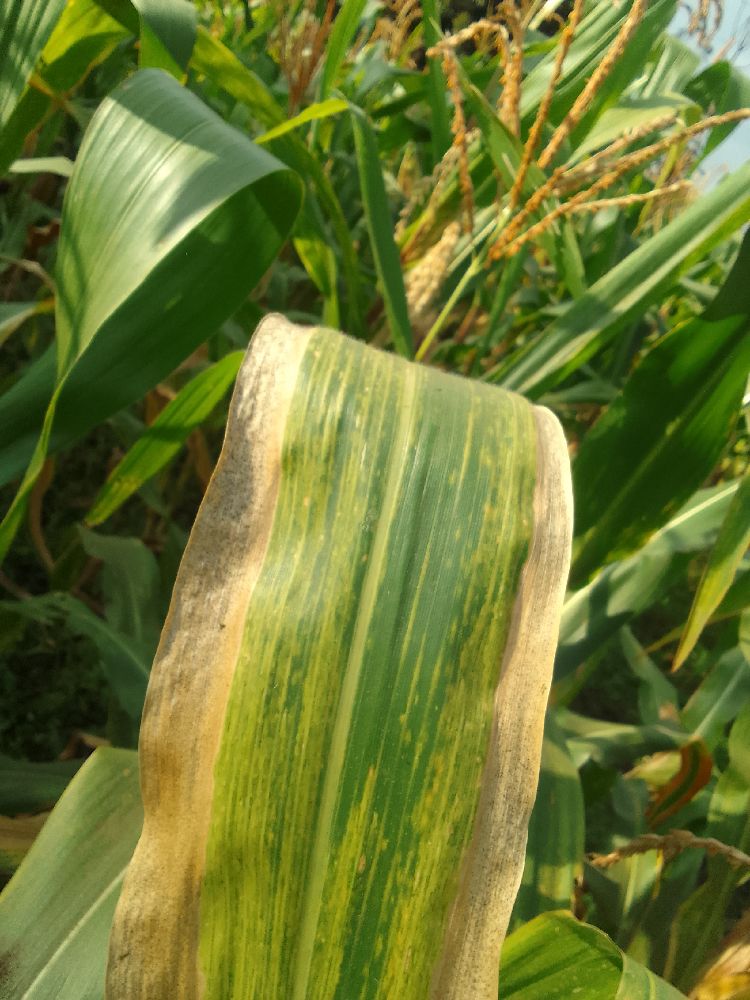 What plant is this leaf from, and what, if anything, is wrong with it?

maize, maize lethal necrosis
